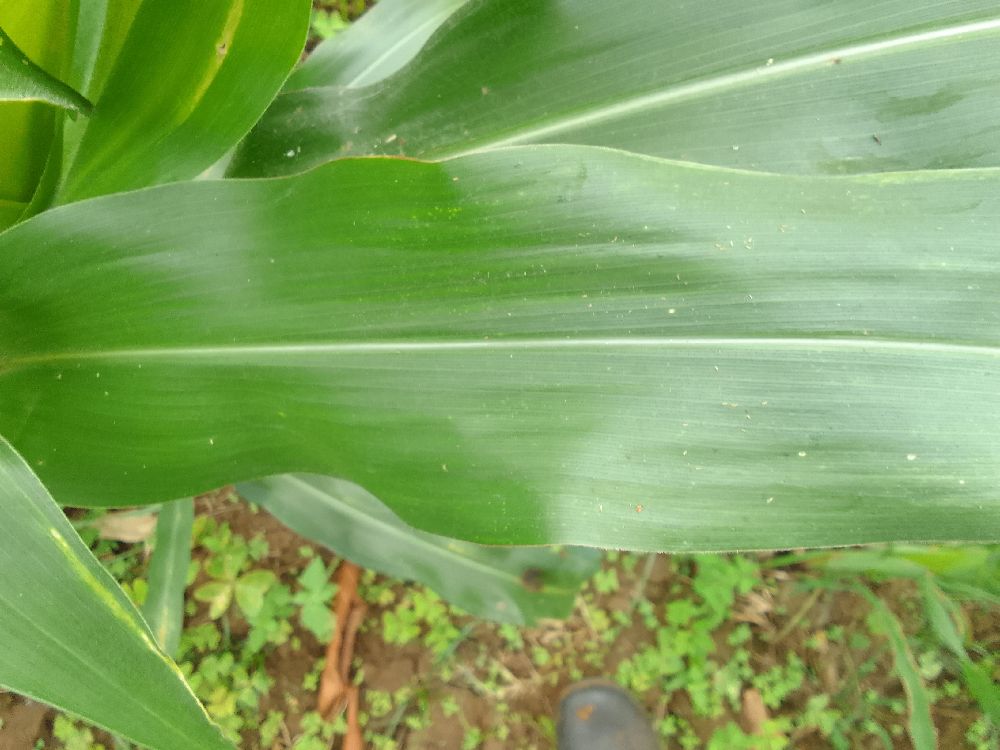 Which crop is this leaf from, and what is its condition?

maize, healthy
